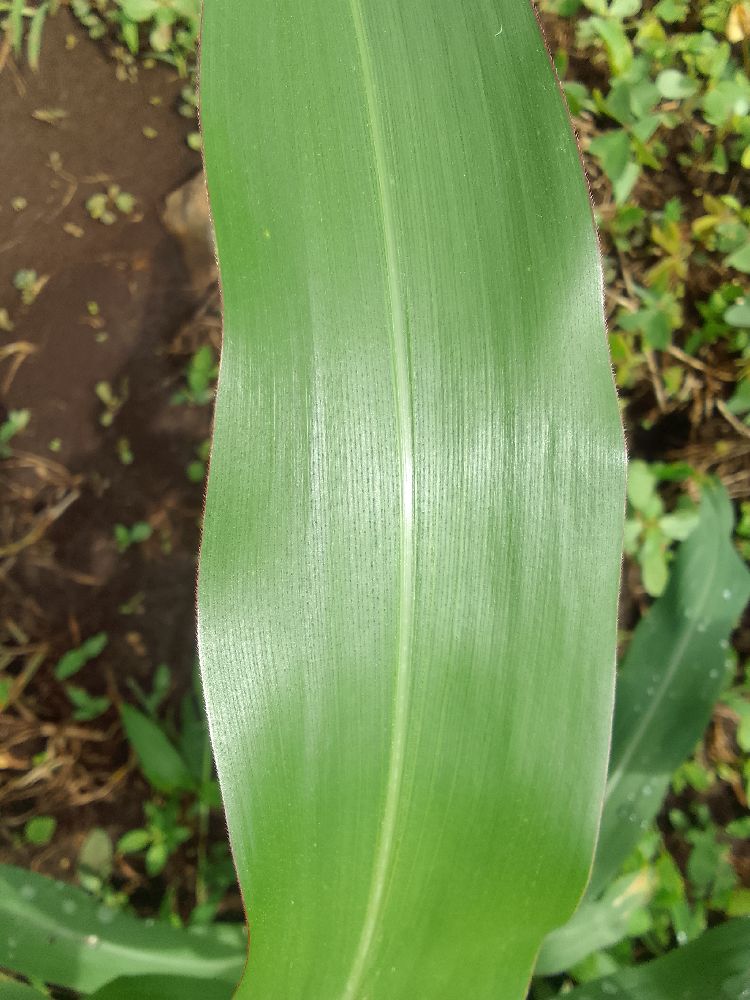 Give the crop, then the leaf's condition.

maize, healthy
